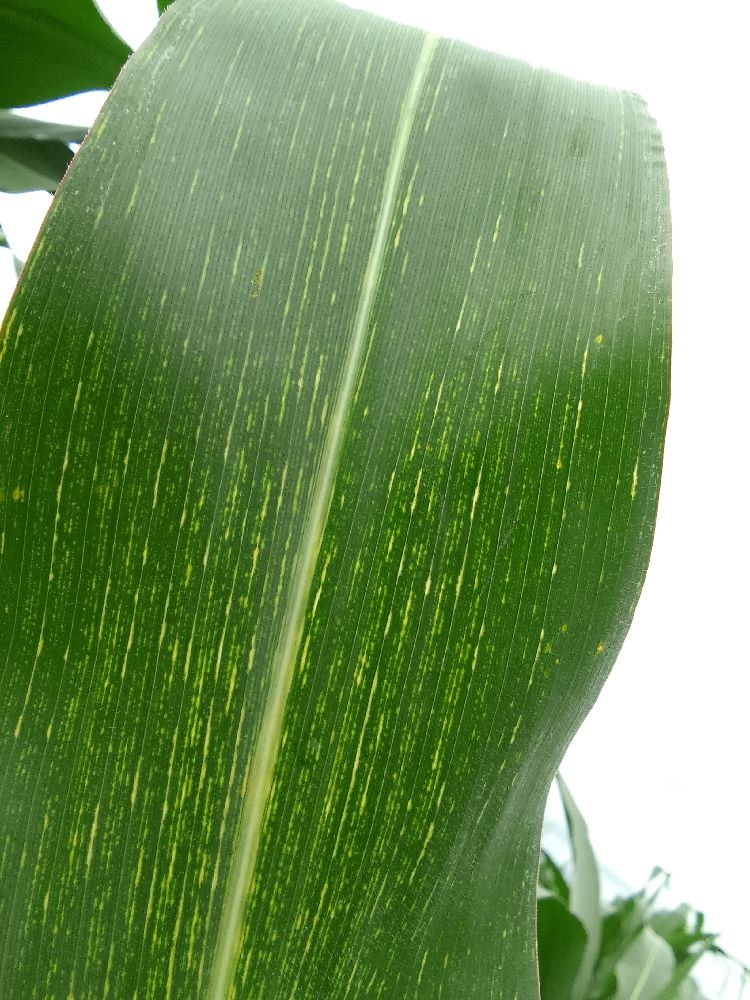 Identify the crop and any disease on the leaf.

maize, maize streak virus
